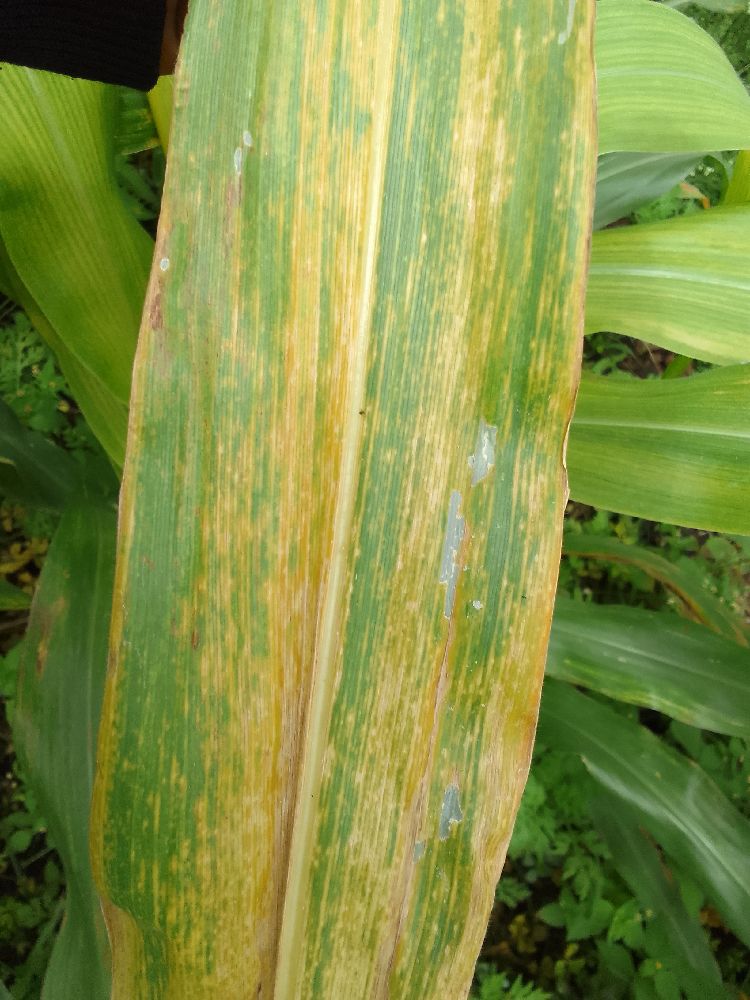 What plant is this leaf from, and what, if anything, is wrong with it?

maize, maize lethal necrosis
